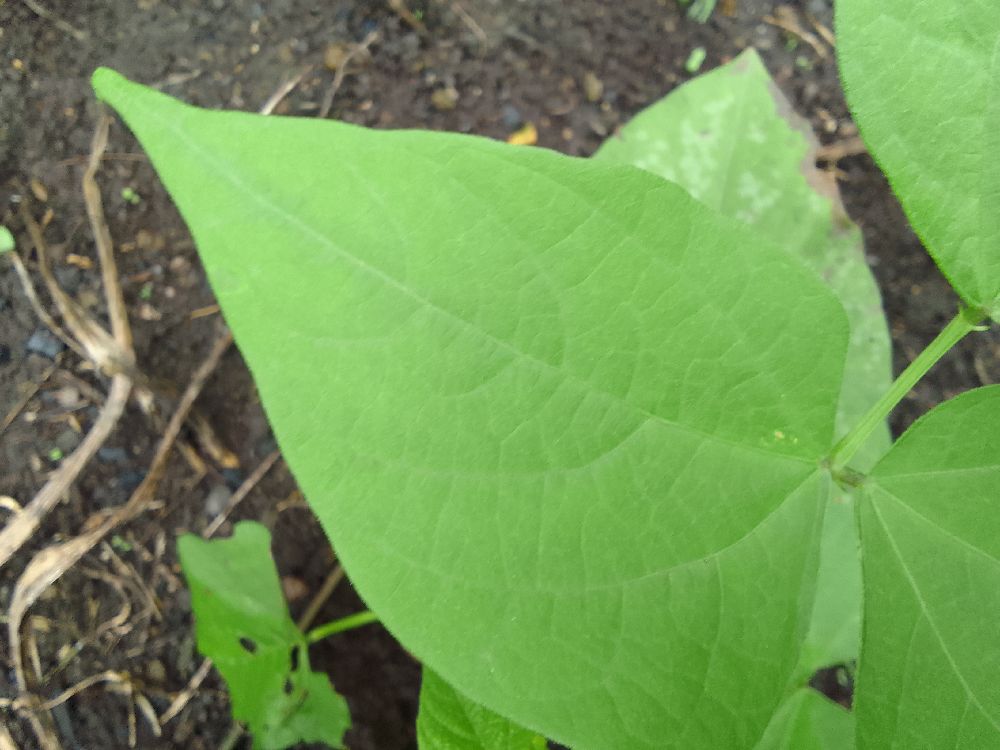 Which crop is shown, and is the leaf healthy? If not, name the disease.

common bean, healthy
